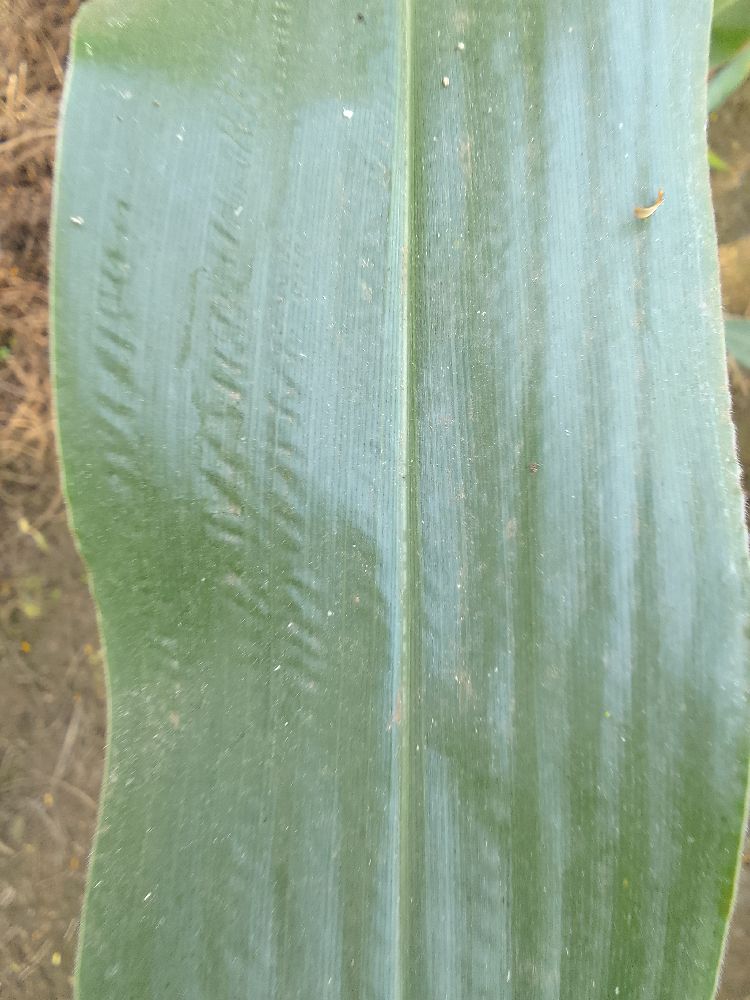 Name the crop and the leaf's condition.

maize, healthy
